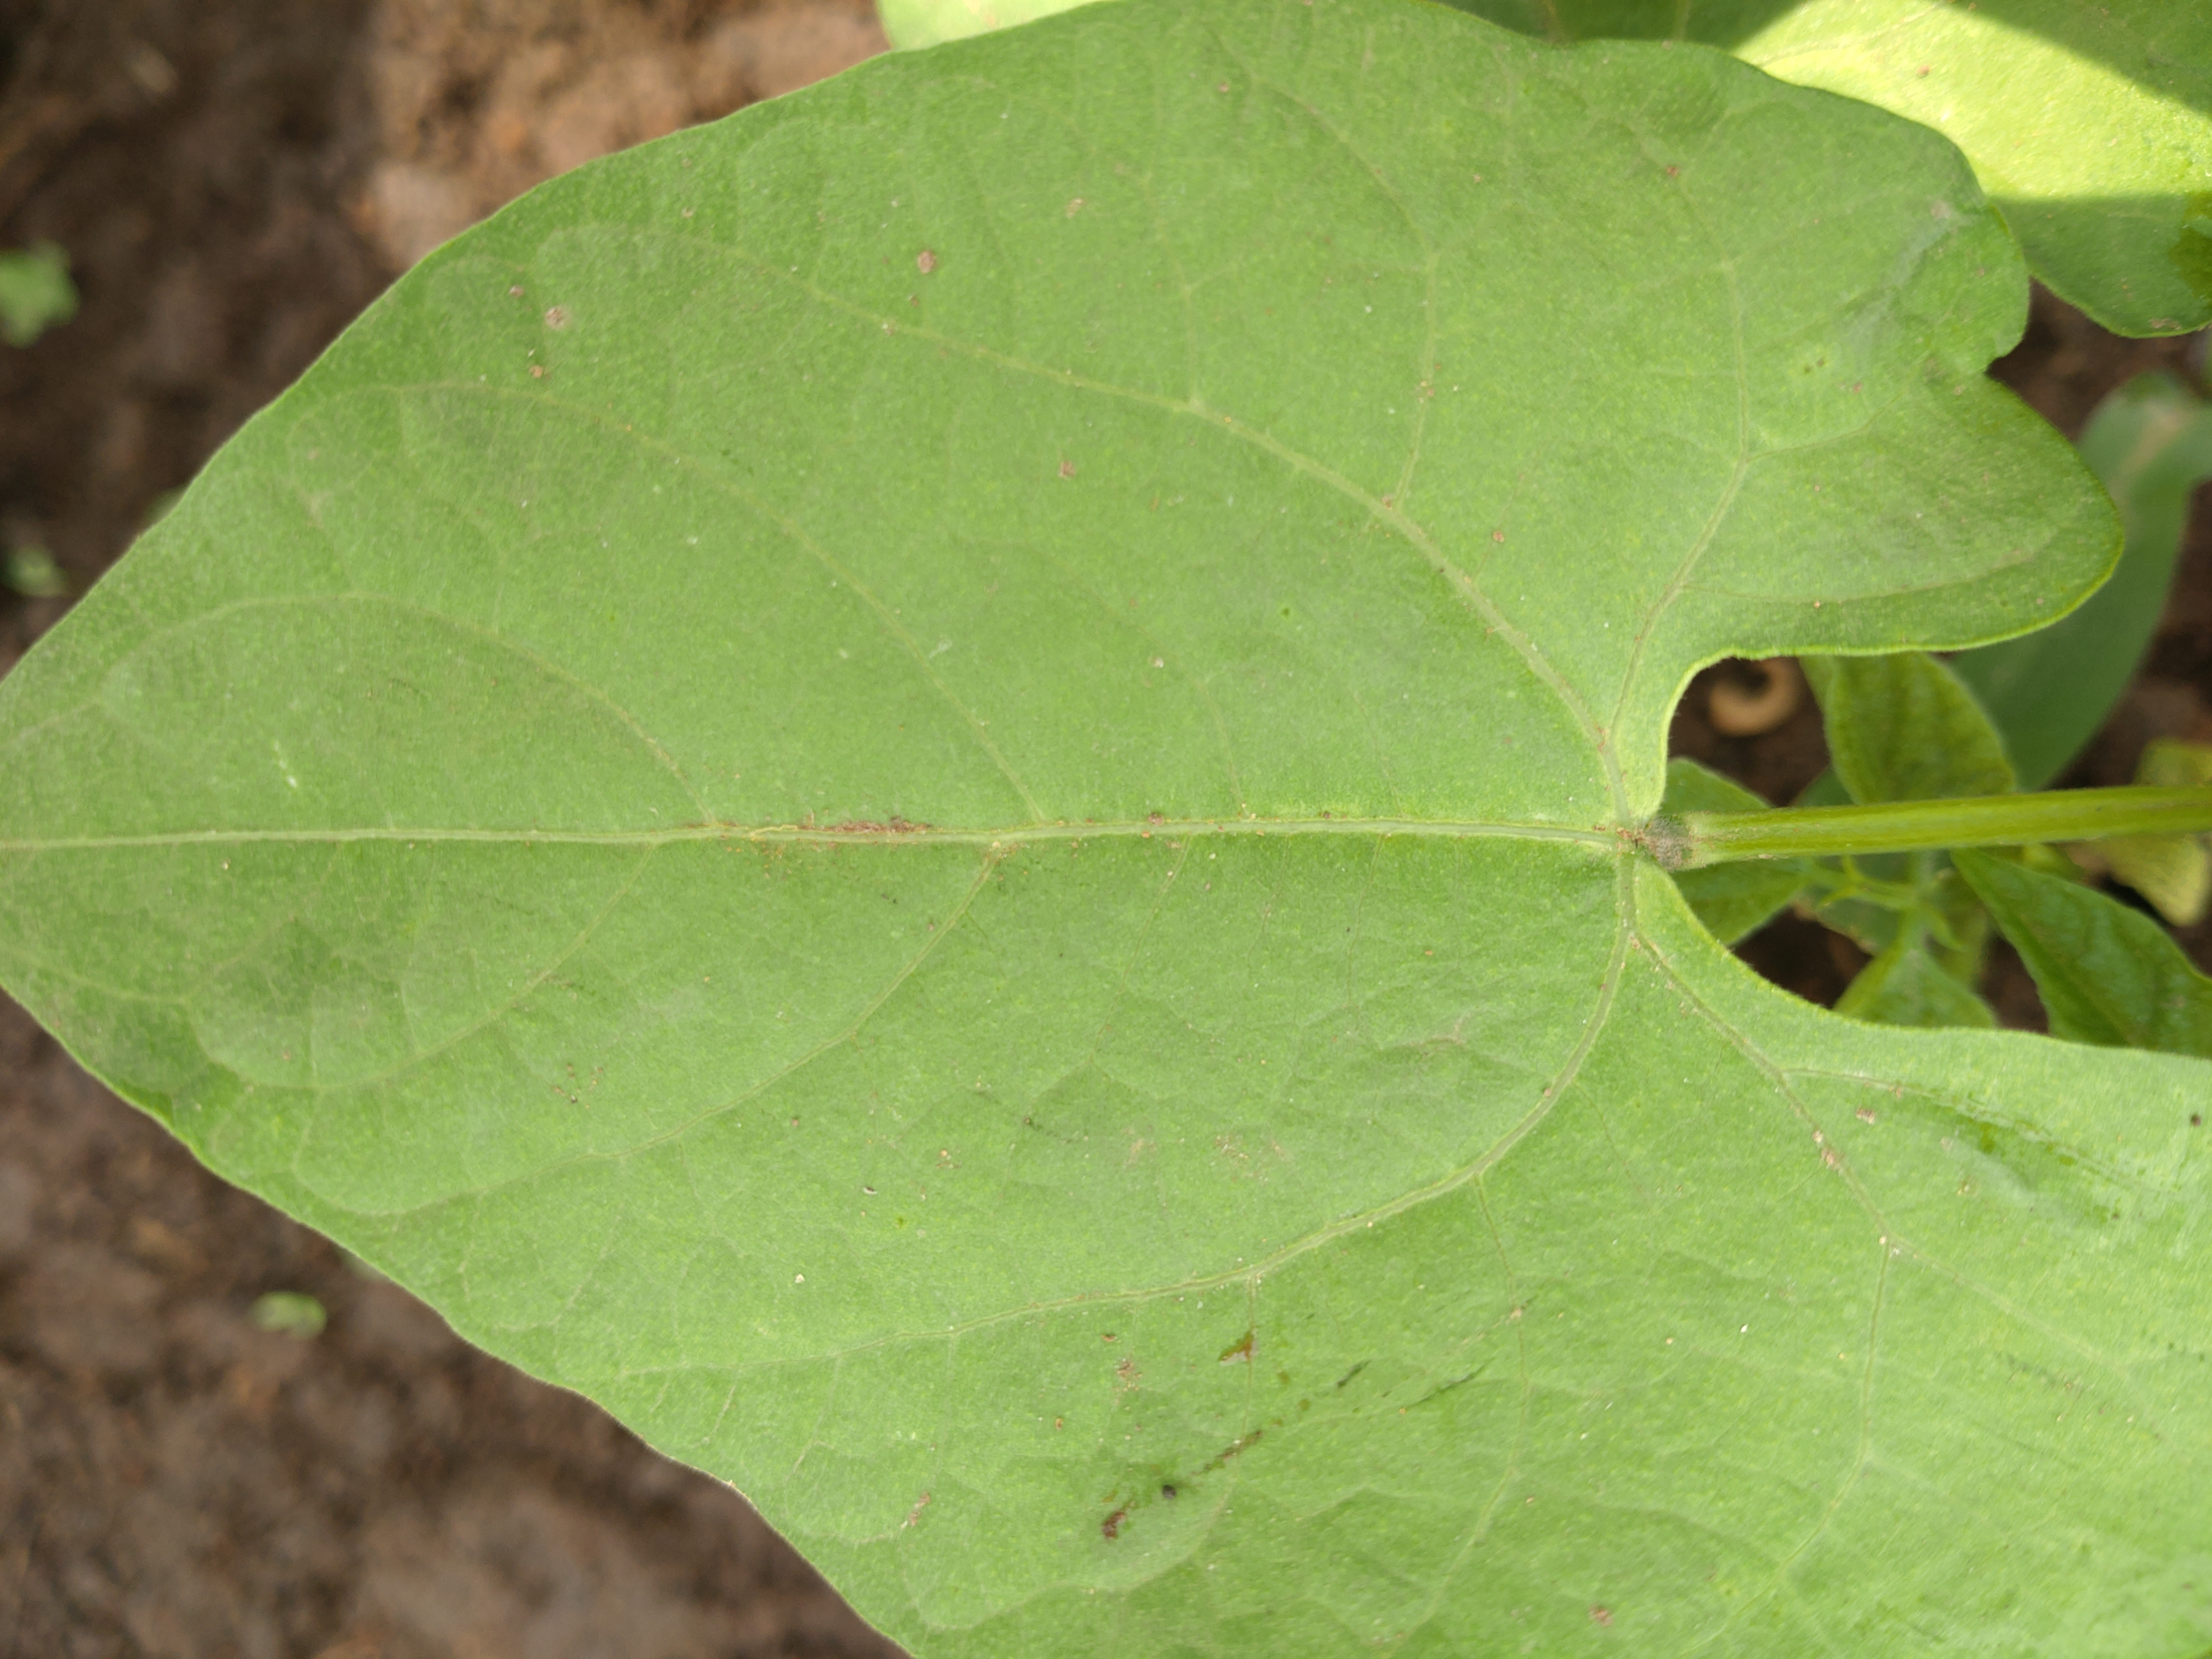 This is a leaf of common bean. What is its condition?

healthy
